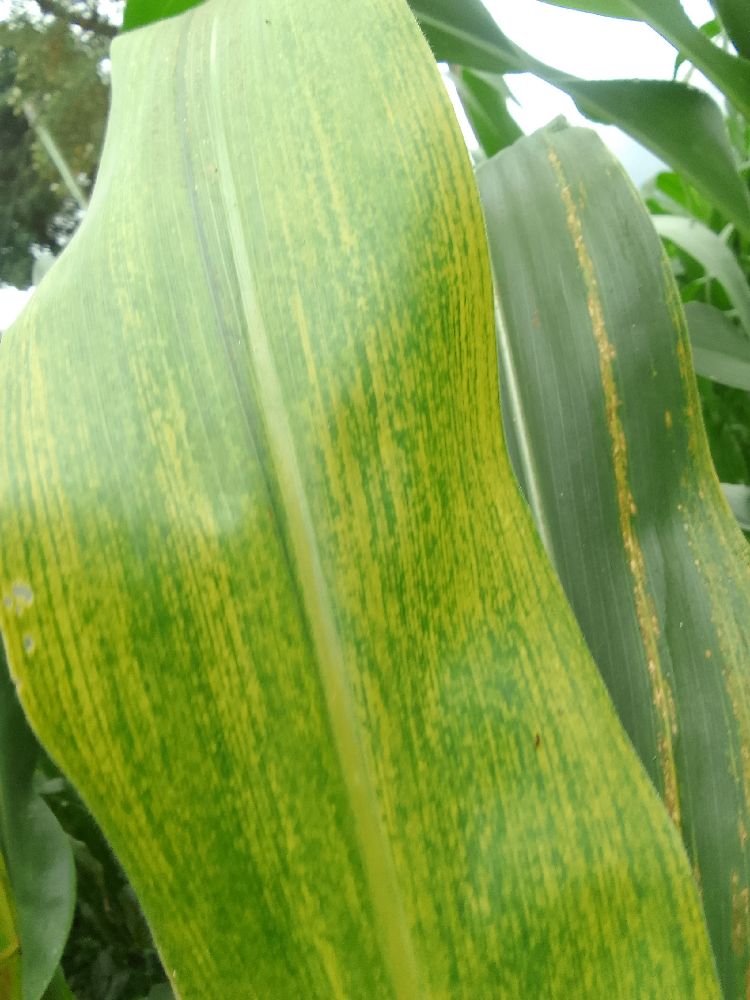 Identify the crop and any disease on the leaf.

maize, maize lethal necrosis
